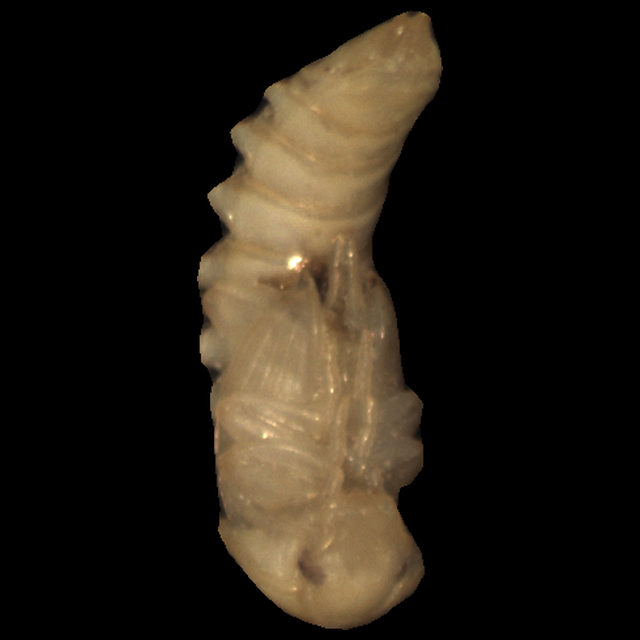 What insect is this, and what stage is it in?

mealworm pupa
